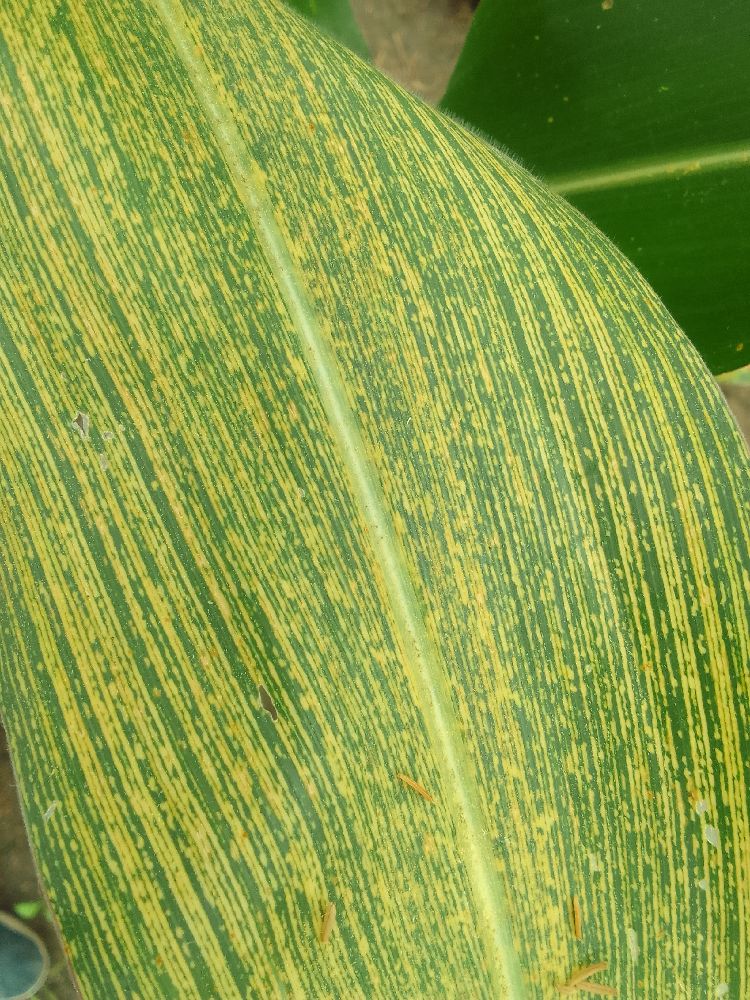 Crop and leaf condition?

maize, maize streak virus
